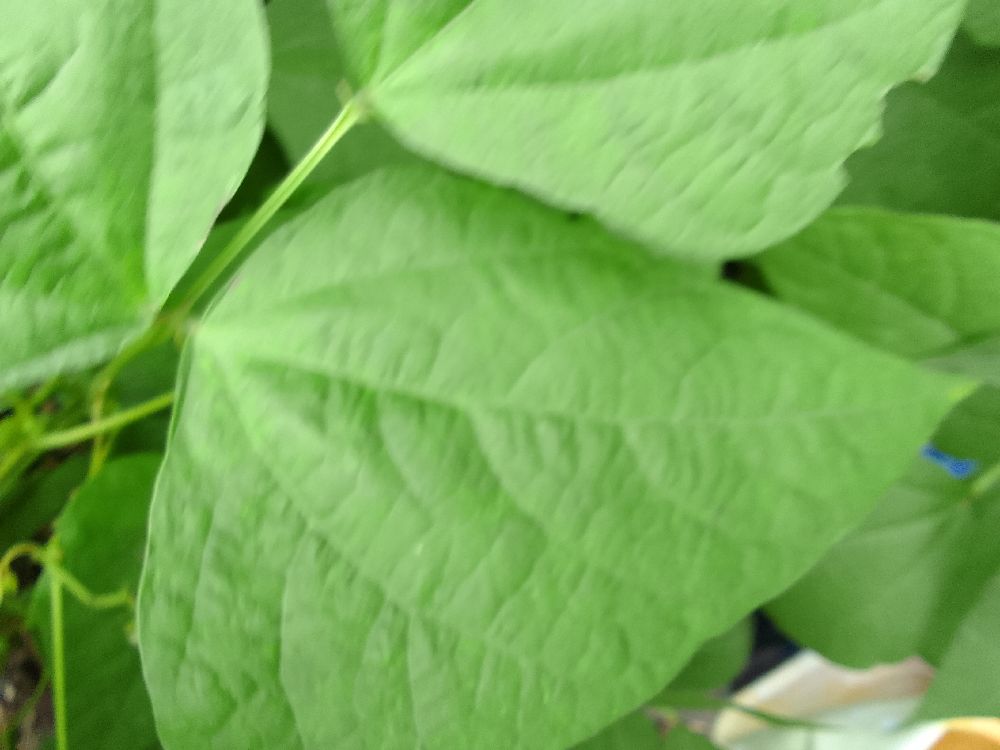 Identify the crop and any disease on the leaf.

common bean, healthy
